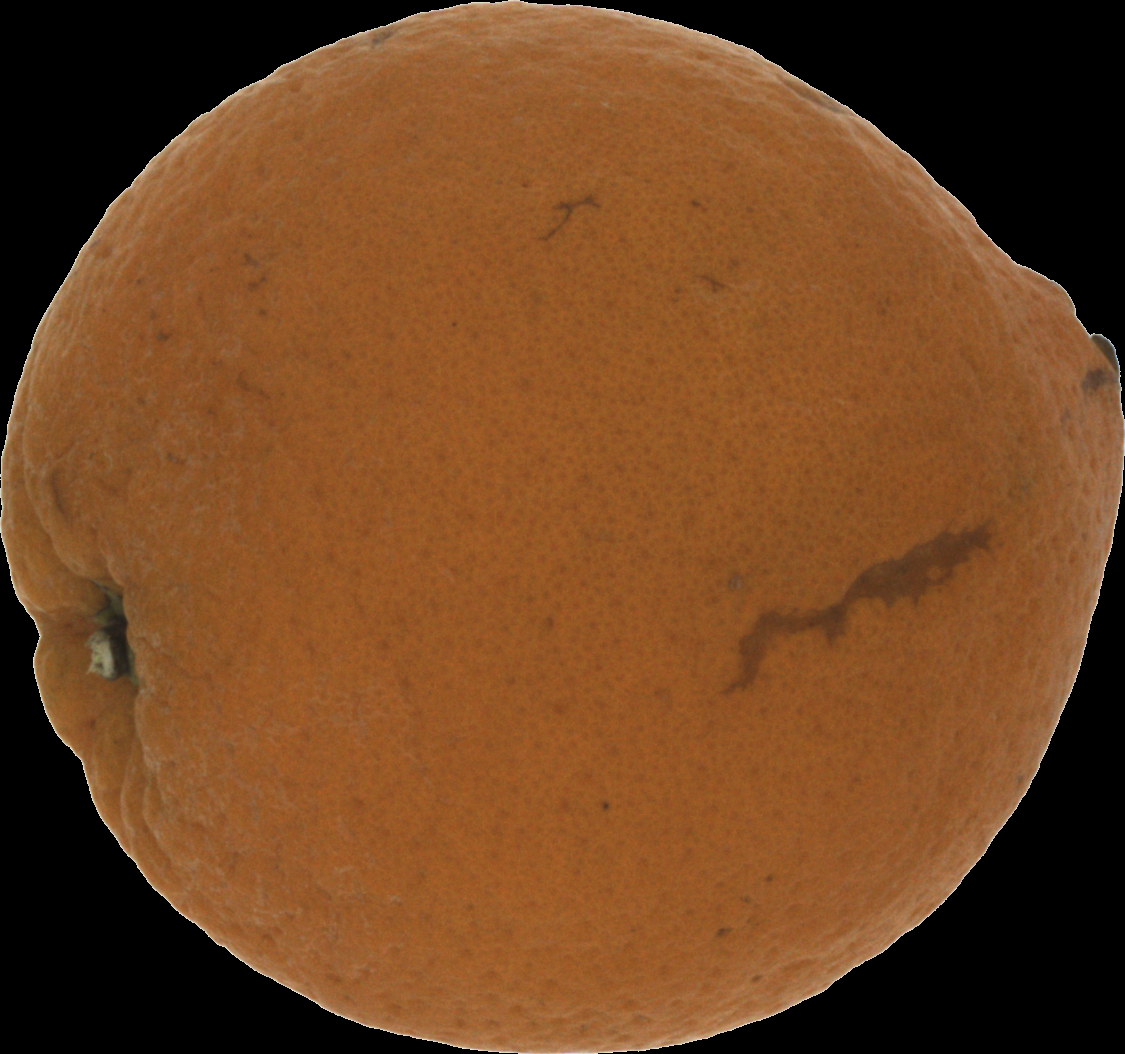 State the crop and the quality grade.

orange, bad
